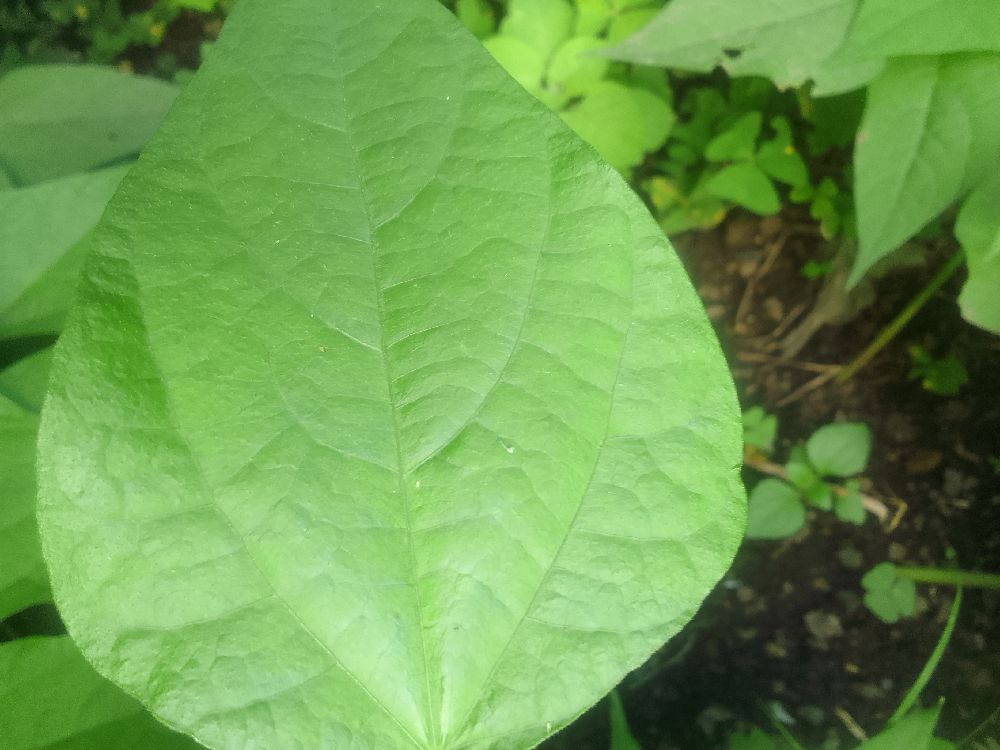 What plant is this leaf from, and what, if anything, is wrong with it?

common bean, healthy
